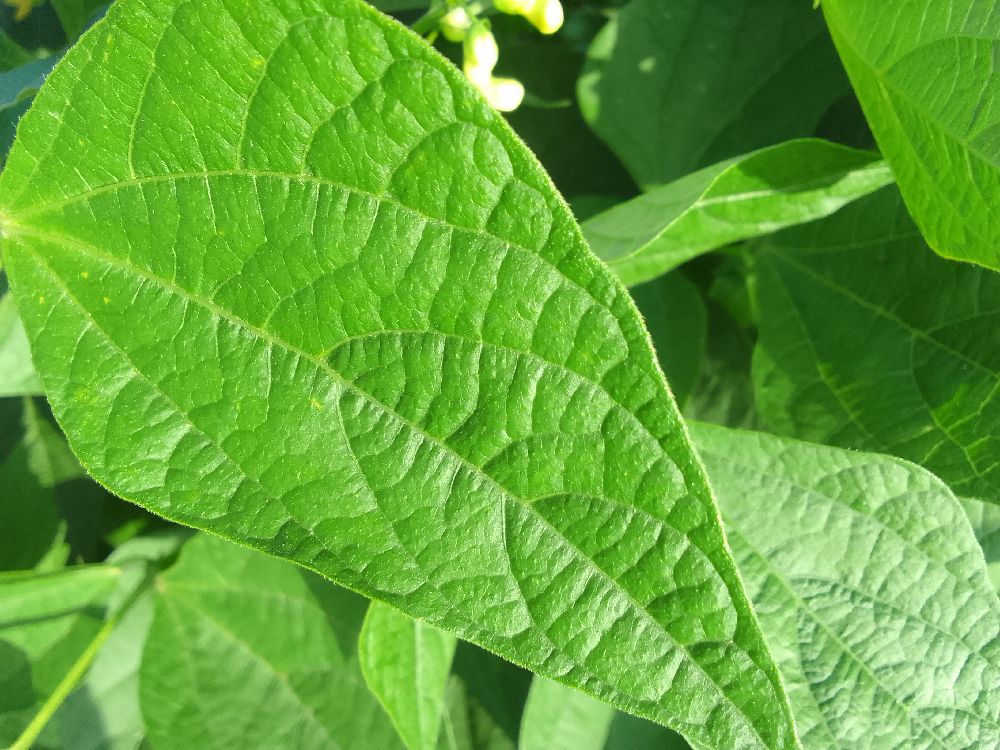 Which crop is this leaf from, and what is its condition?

common bean, healthy
